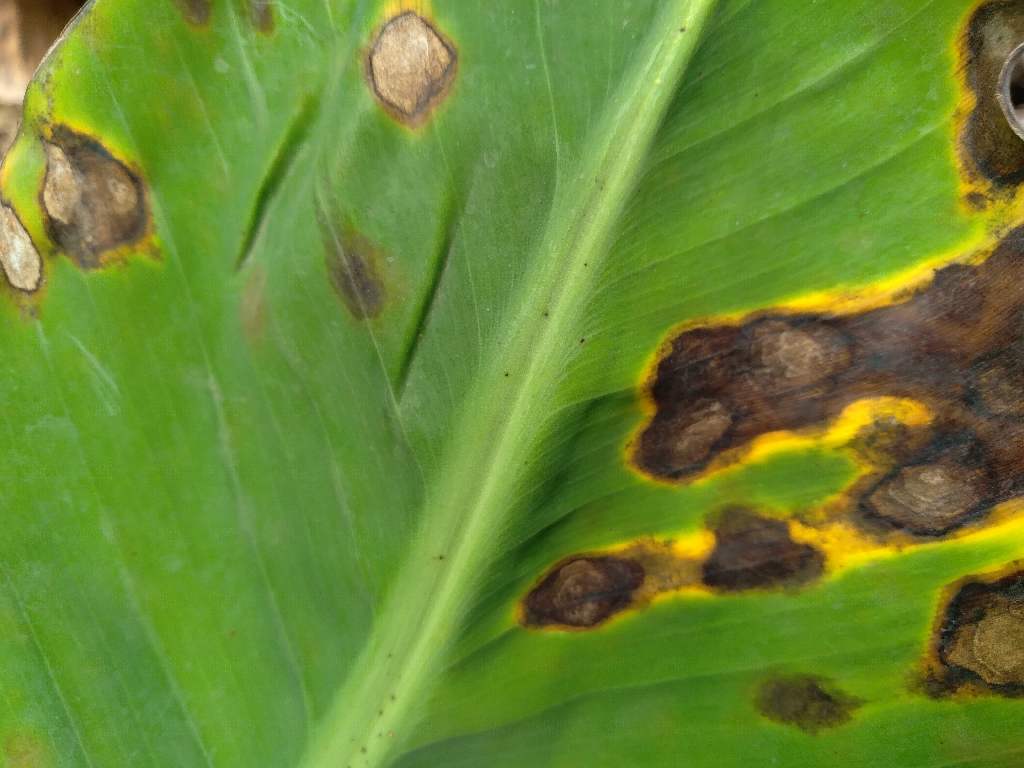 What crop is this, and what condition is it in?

banana, black sigatoka
